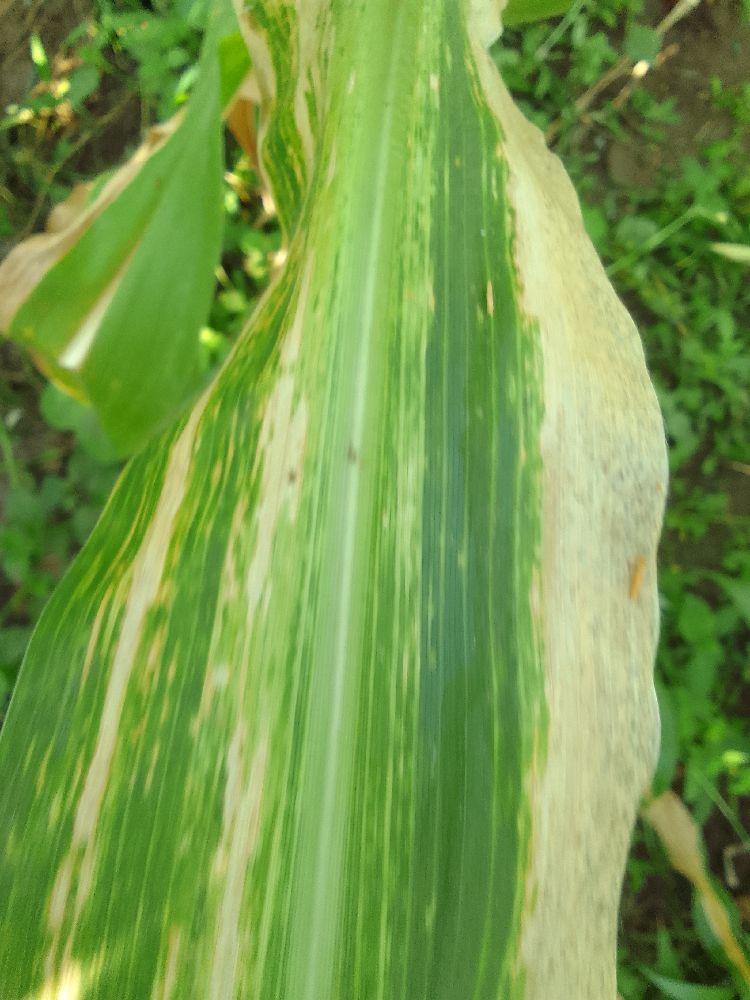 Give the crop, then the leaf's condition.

maize, maize lethal necrosis
